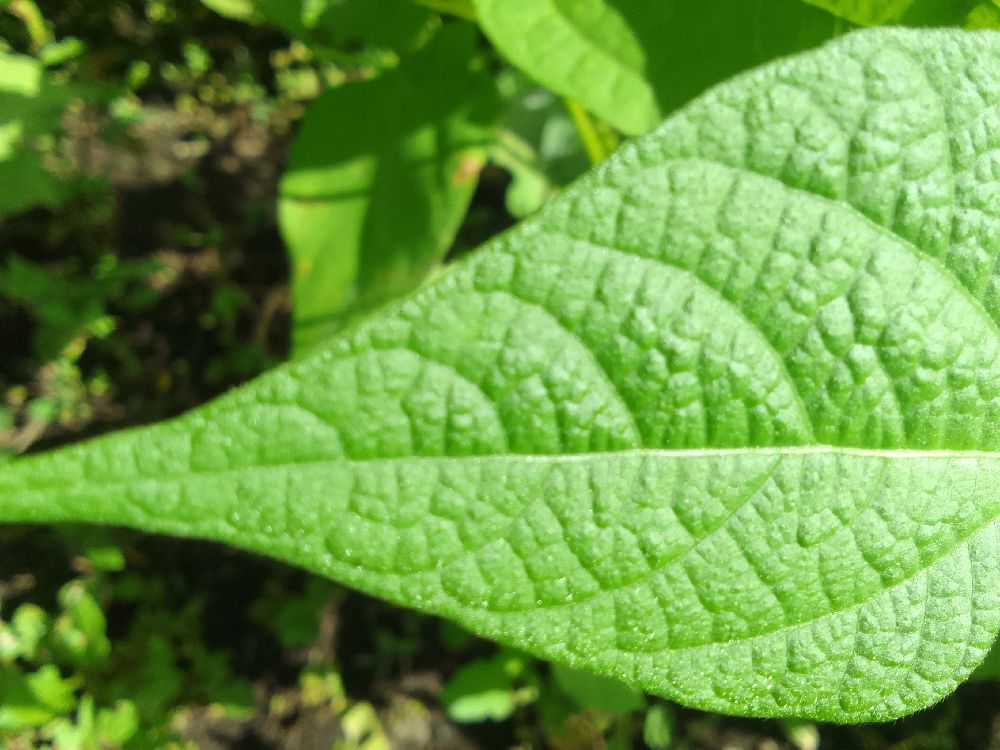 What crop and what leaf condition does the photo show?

common bean, healthy
